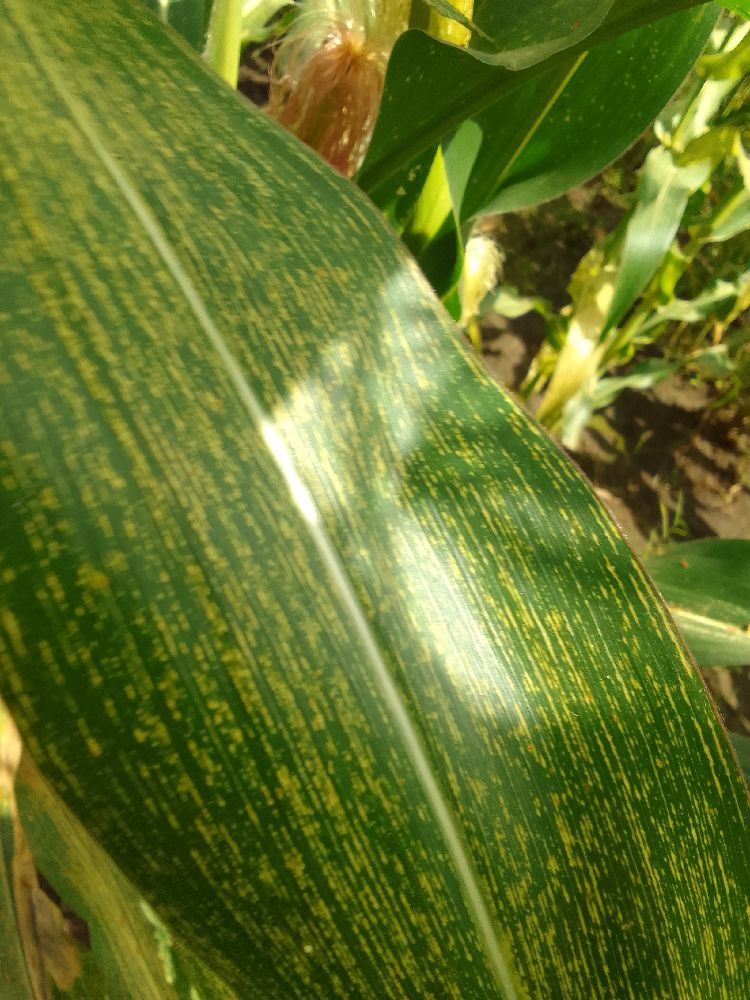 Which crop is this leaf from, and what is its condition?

maize, maize streak virus
